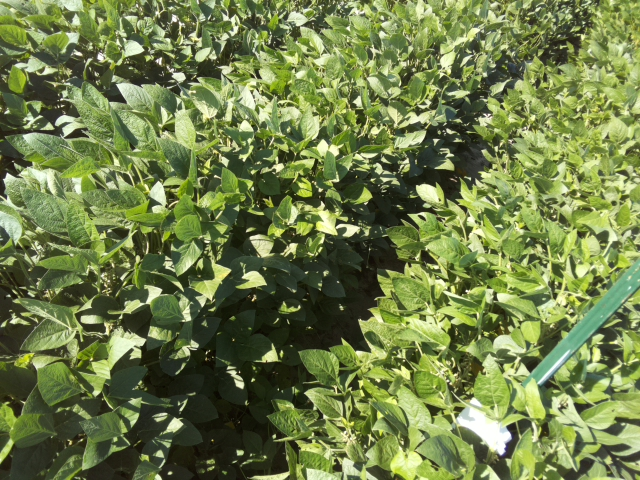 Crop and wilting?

soybean, leaflets folding inward at secondary pulvinus with no turgor loss in leaflets or petioles
